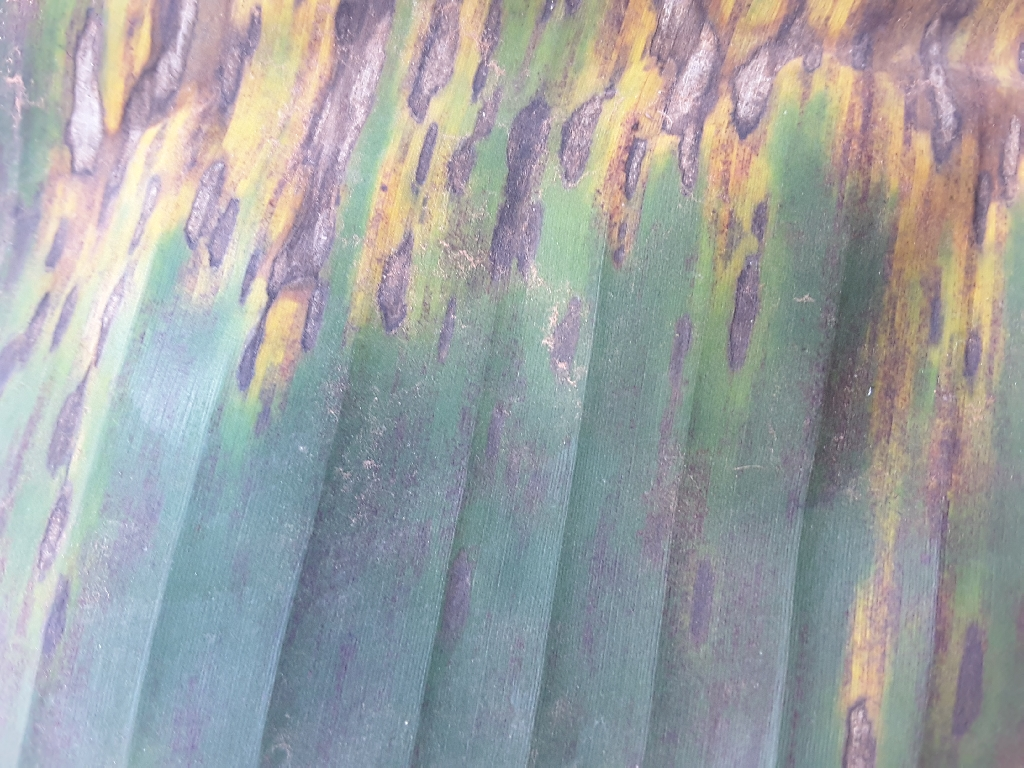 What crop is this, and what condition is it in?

banana, black sigatoka
